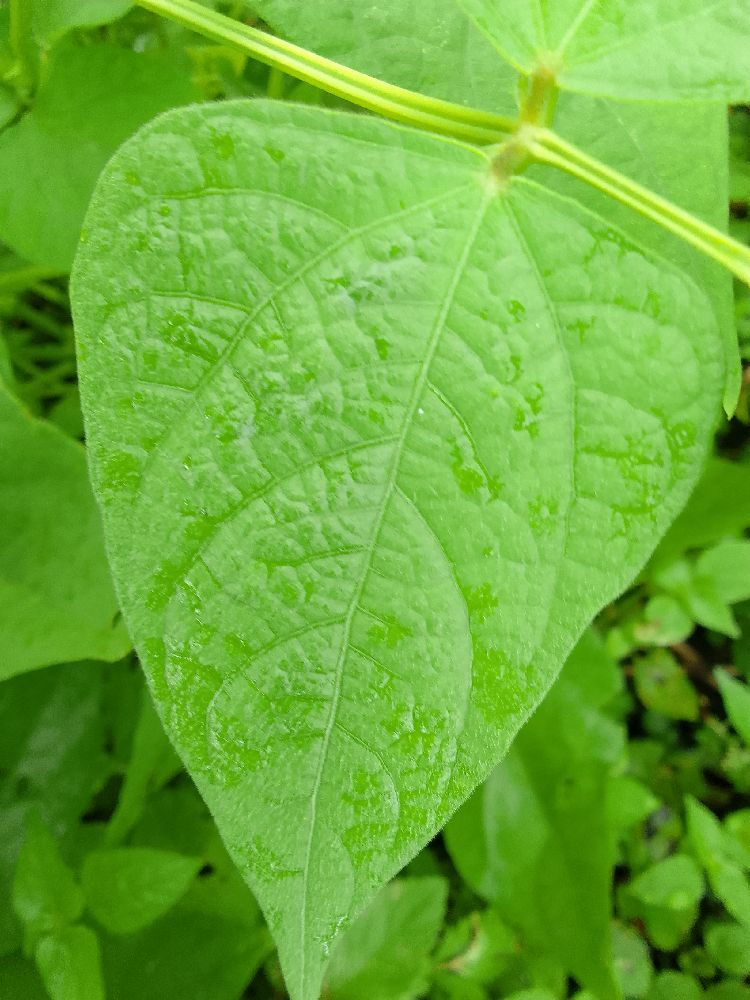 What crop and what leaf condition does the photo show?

common bean, healthy
